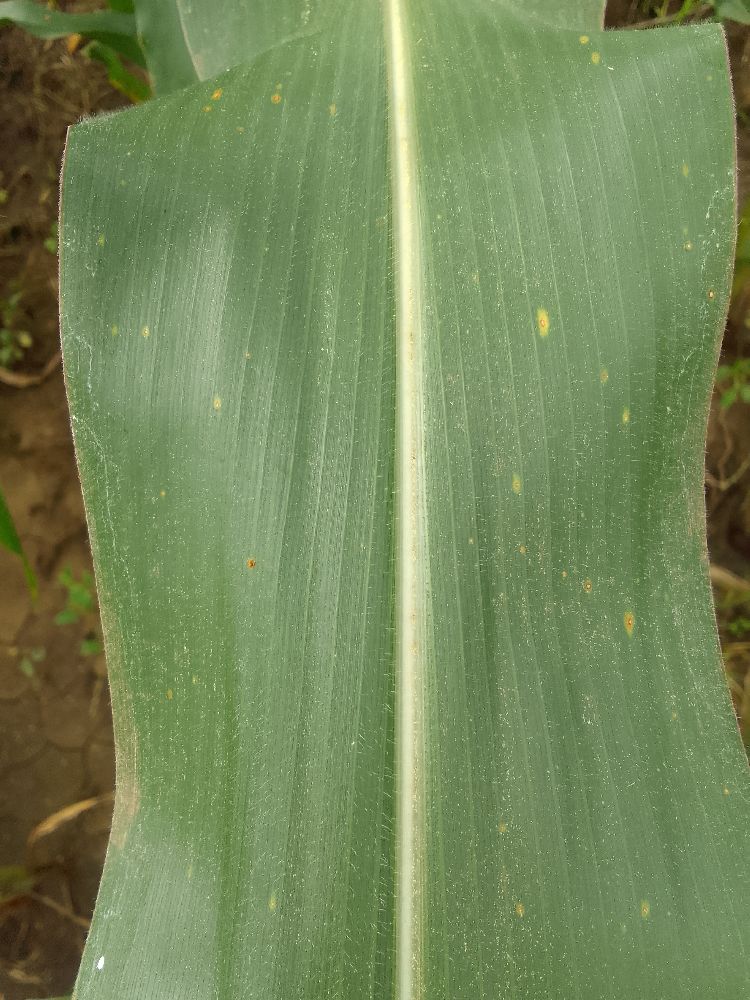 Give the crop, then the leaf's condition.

maize, healthy
